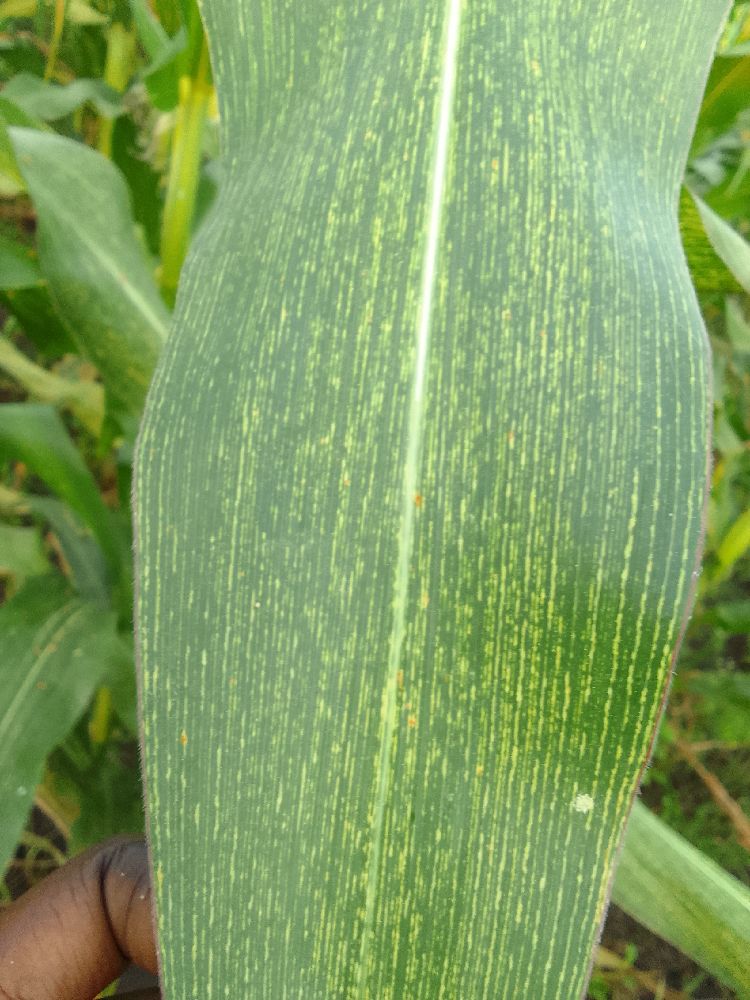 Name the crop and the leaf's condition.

maize, maize streak virus
